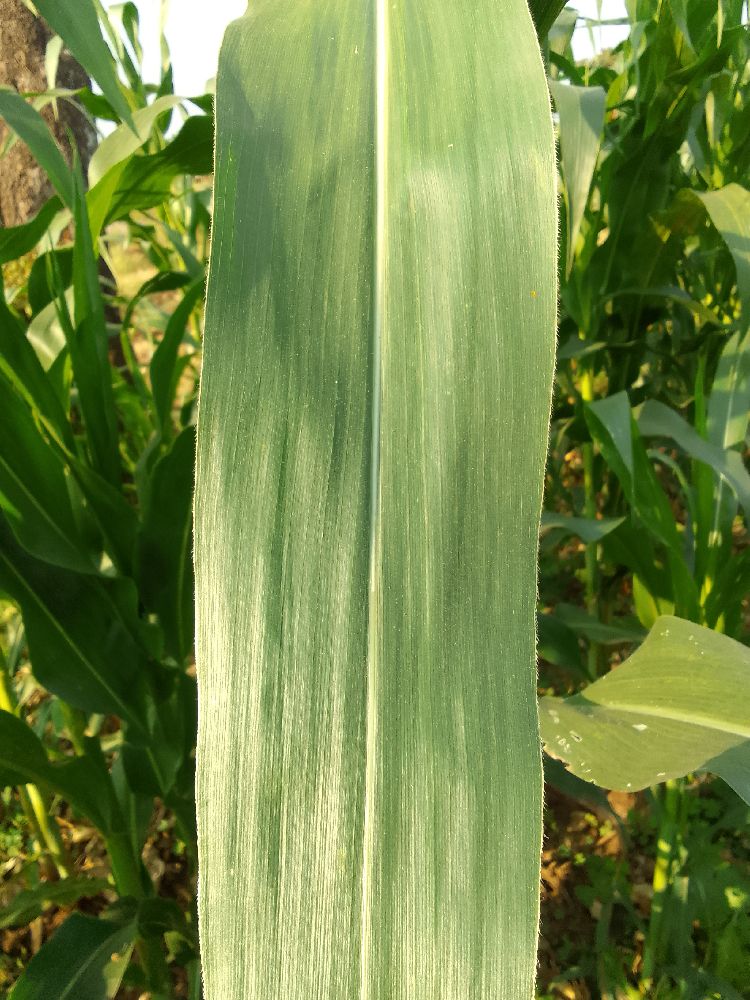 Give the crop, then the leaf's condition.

maize, healthy
